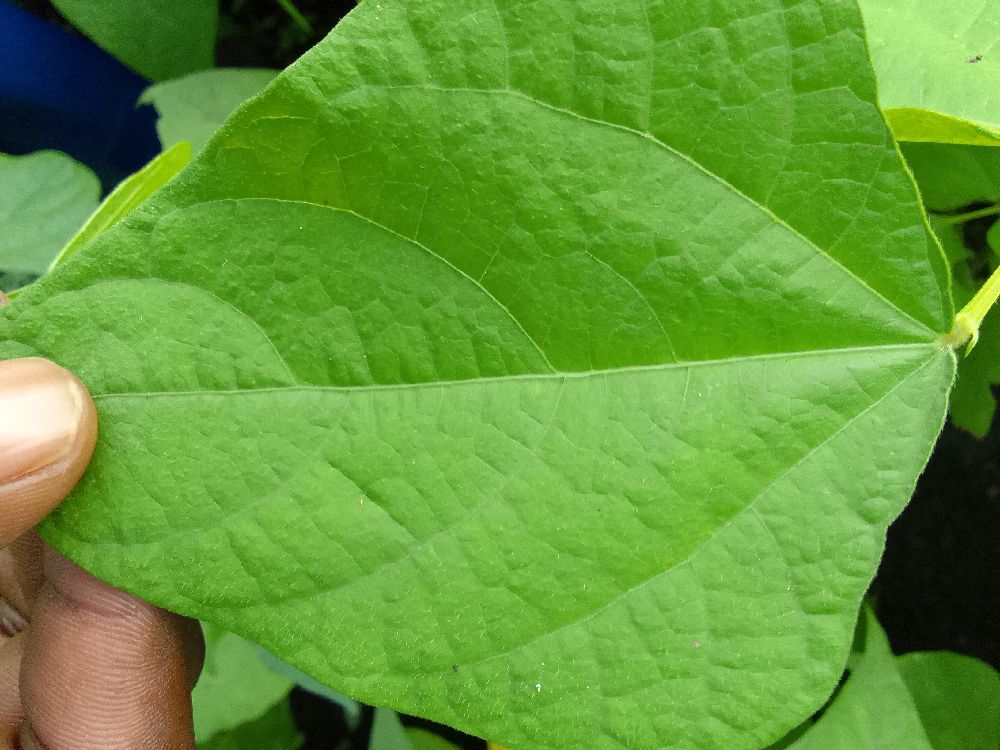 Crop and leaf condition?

common bean, healthy
